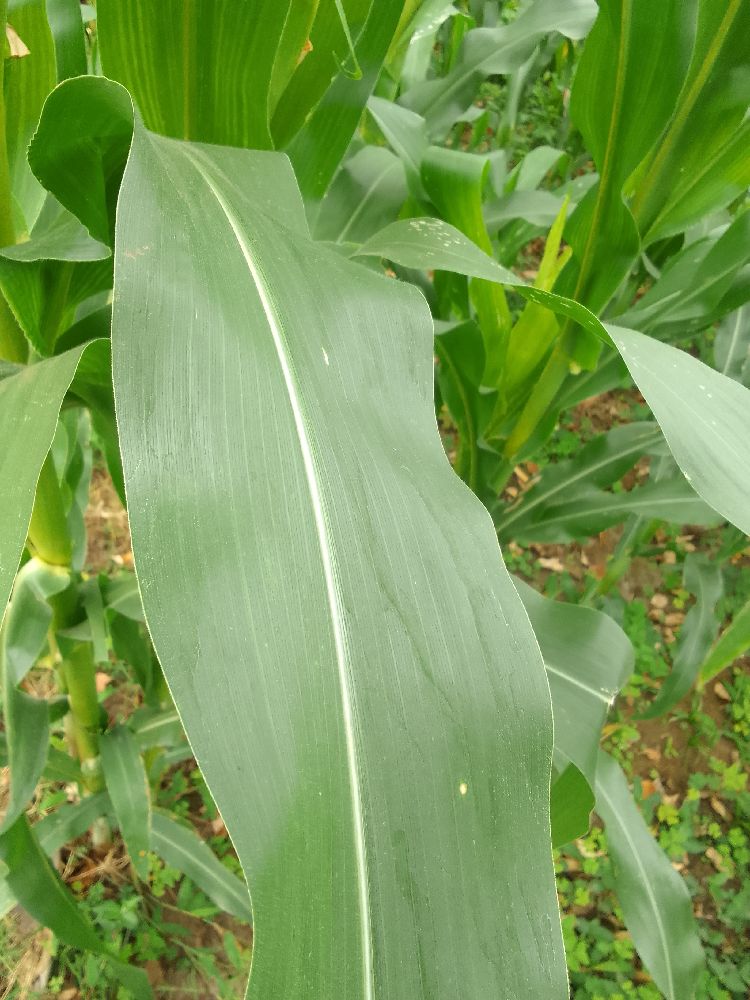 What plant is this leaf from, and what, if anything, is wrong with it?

maize, healthy
